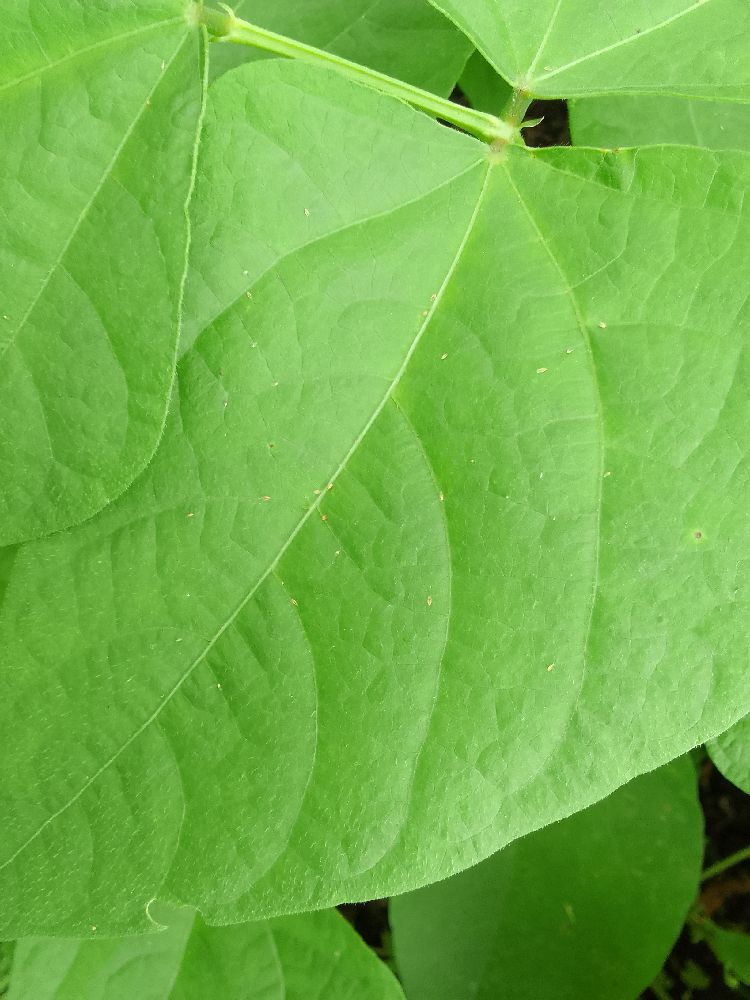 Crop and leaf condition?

common bean, healthy
